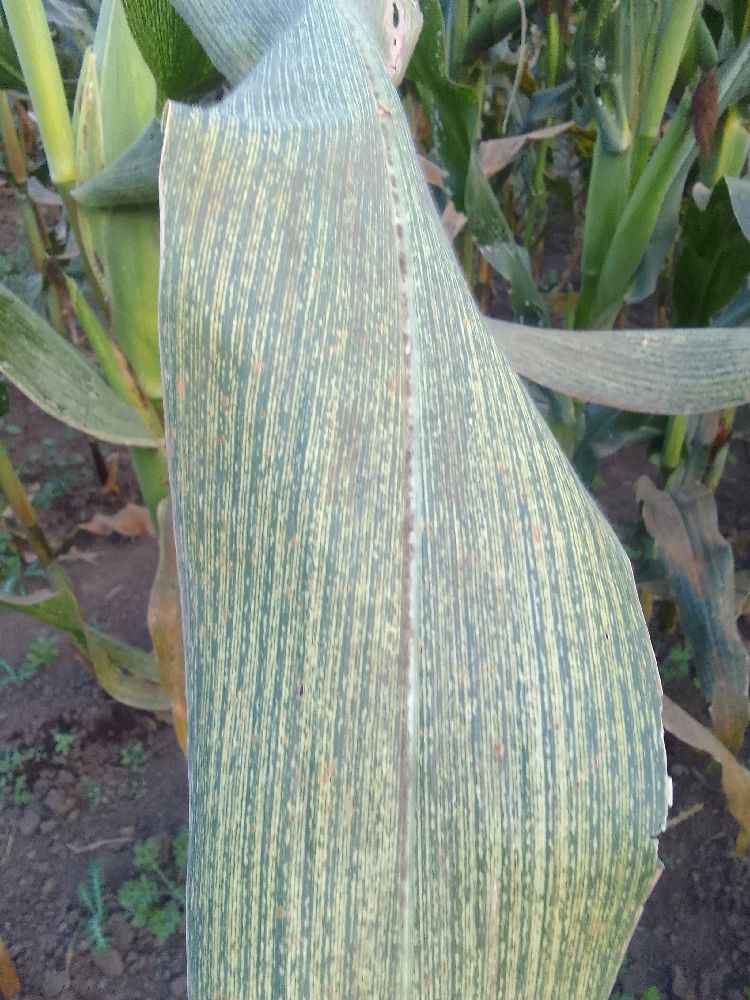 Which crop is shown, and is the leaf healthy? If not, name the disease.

maize, maize streak virus
